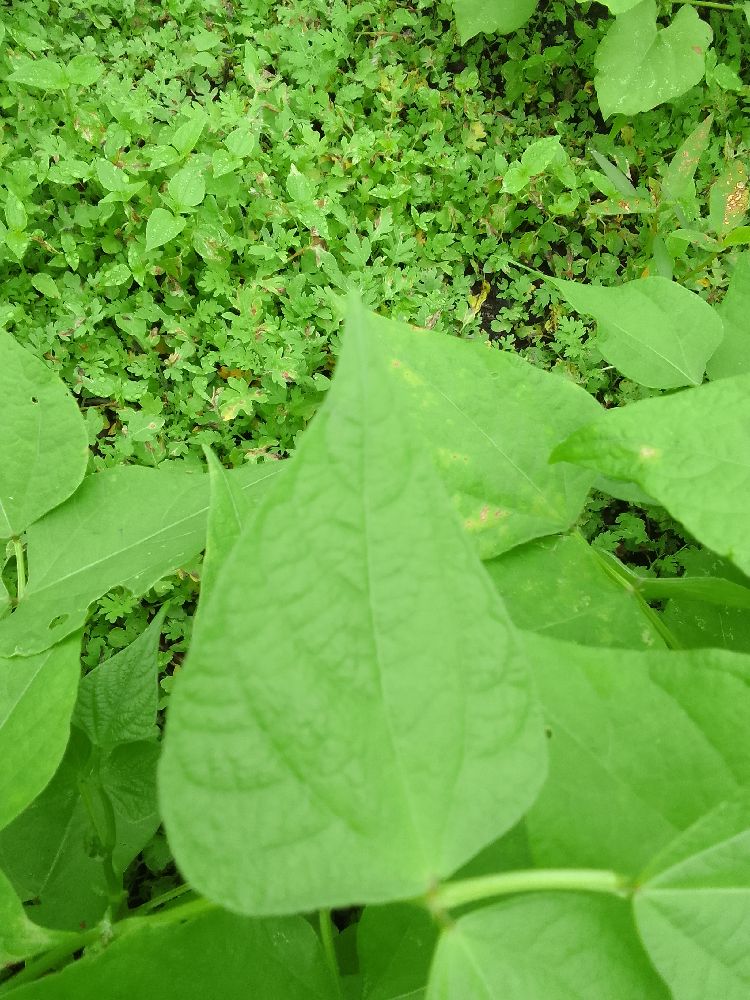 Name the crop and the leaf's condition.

common bean, healthy
